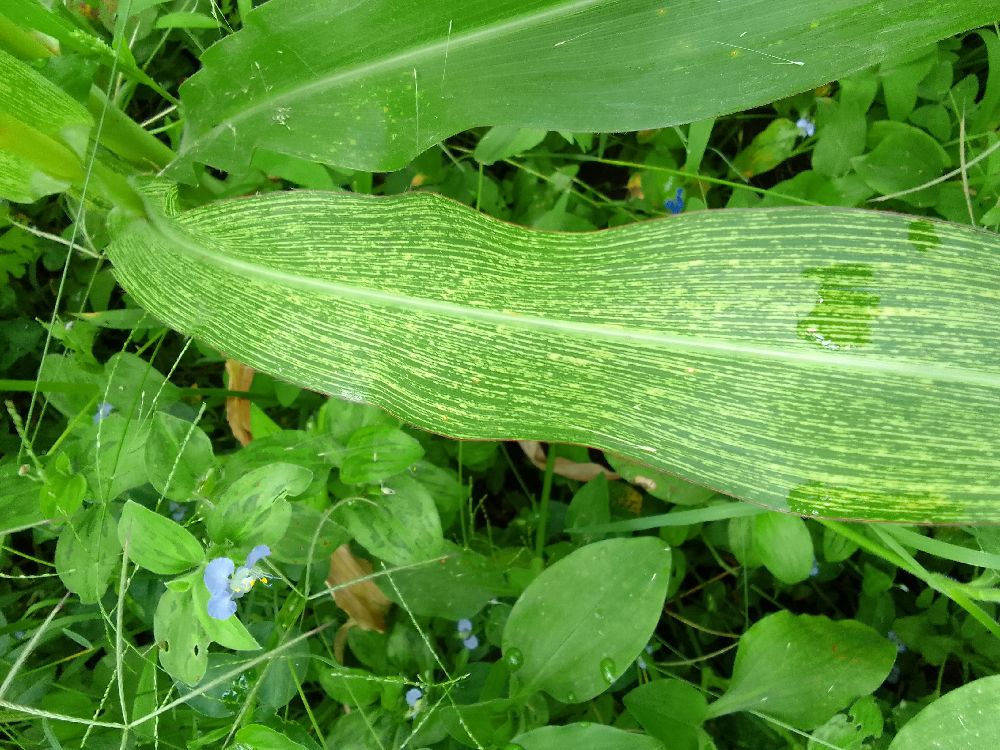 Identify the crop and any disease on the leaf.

maize, maize streak virus
